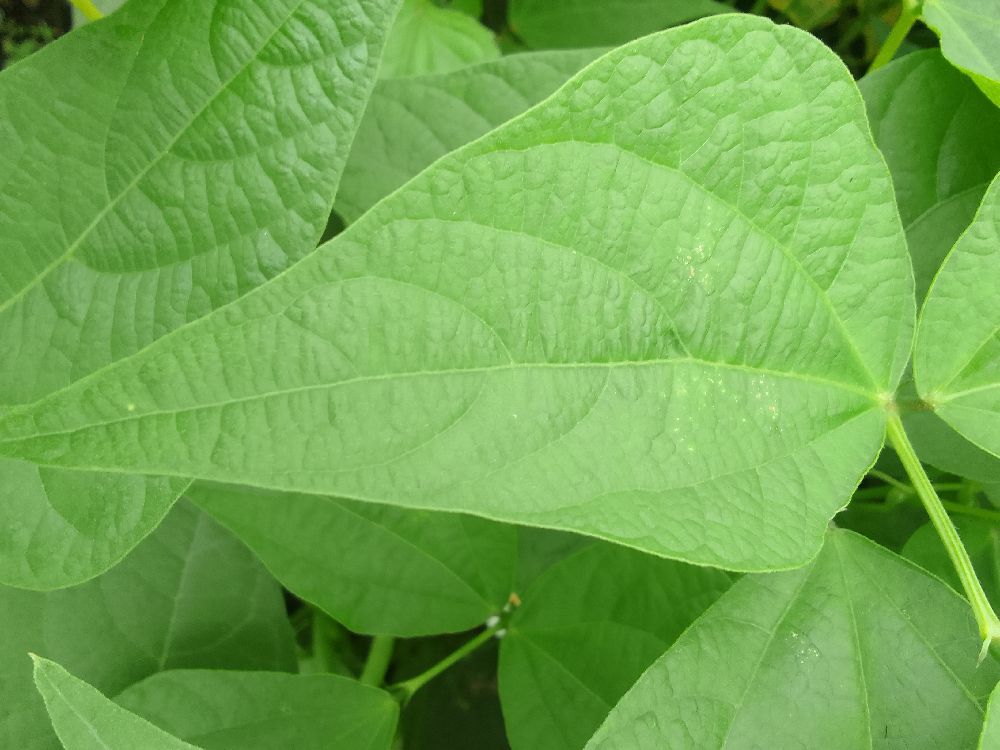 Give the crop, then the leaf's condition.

common bean, healthy
